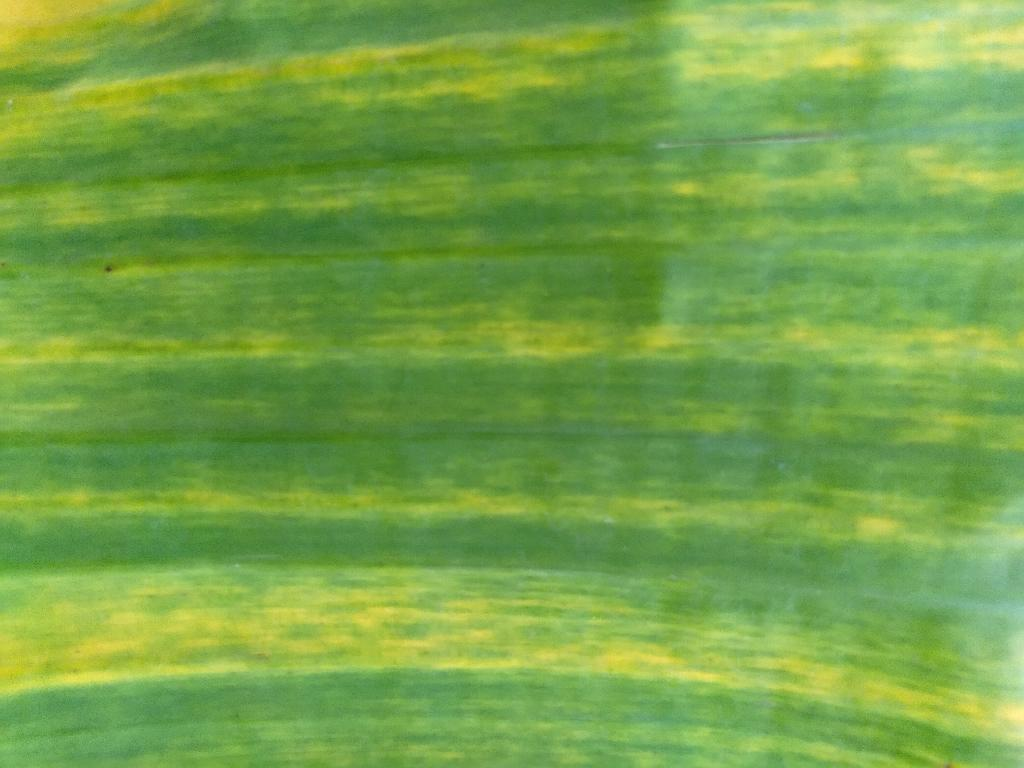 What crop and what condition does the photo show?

banana, fusarium wilt race 1
